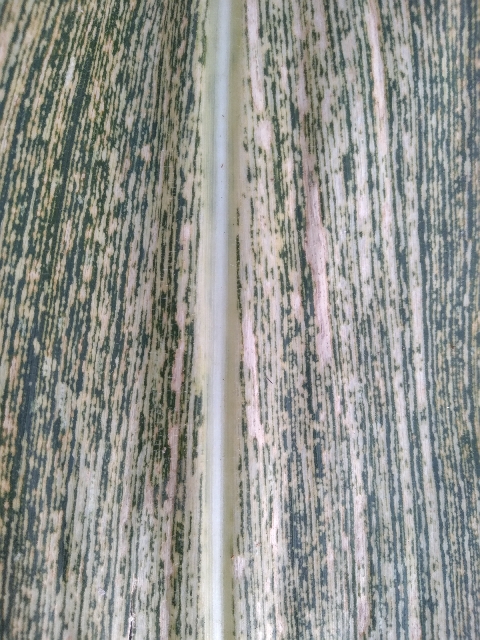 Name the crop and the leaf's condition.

maize, maize streak virus
